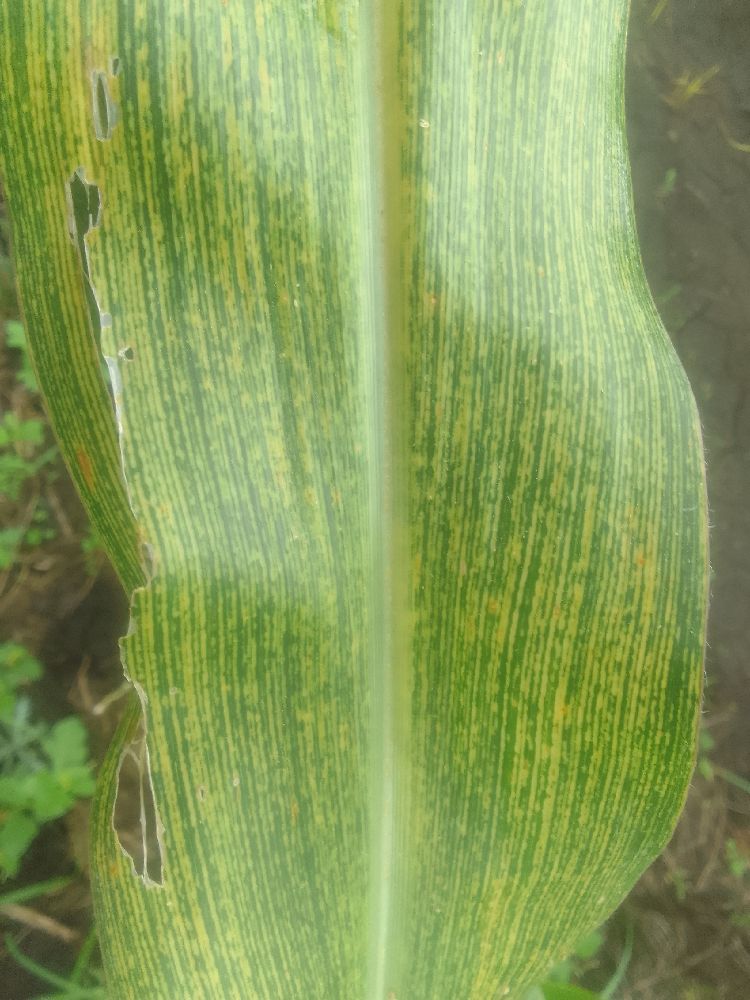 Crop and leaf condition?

maize, maize streak virus
